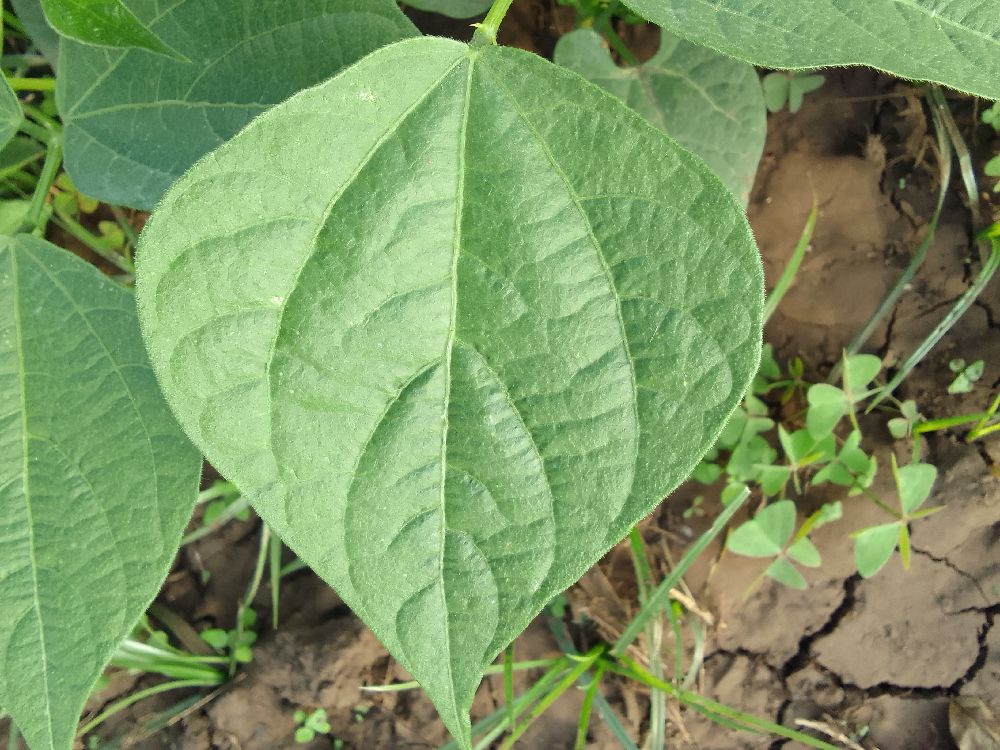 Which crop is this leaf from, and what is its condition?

common bean, healthy
